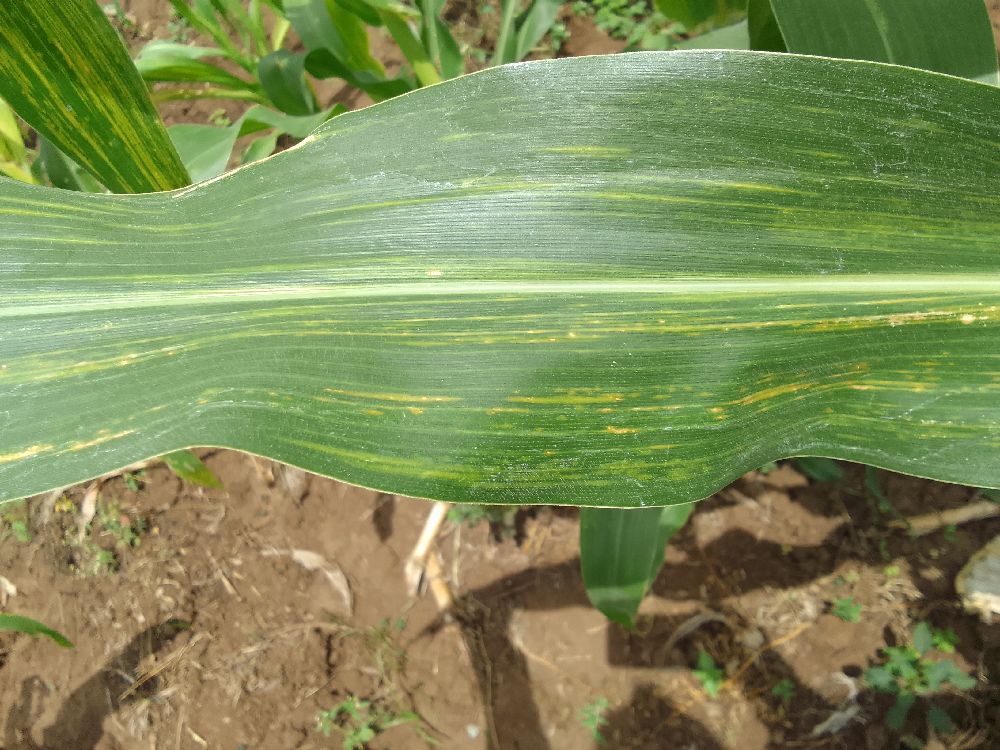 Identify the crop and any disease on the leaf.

maize, maize lethal necrosis
